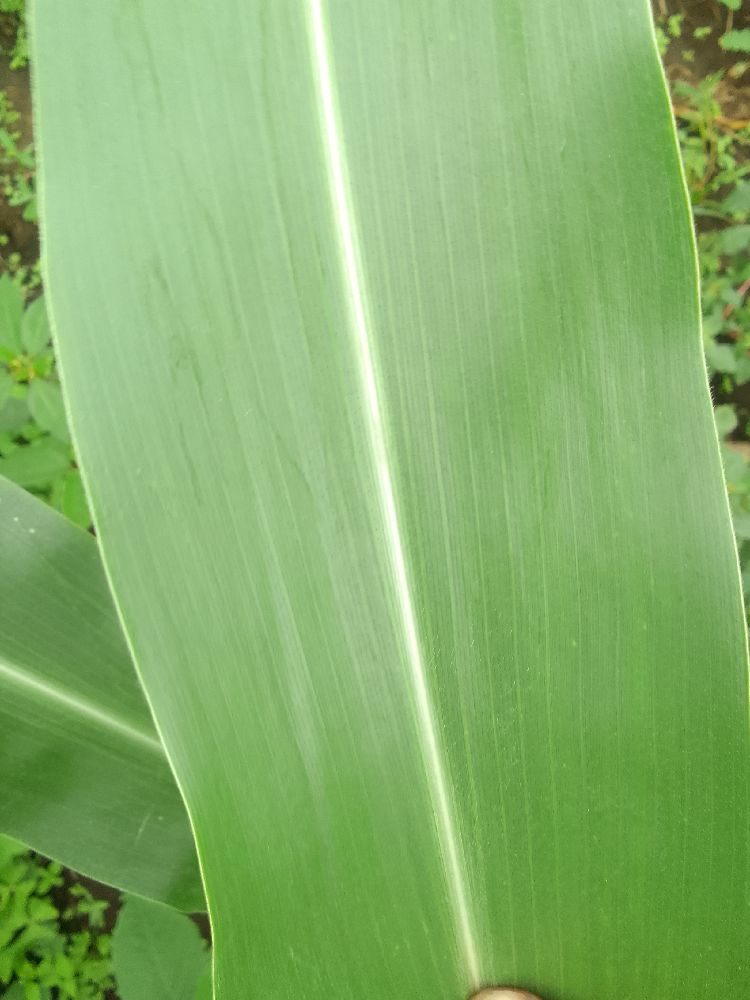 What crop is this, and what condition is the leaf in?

maize, healthy
